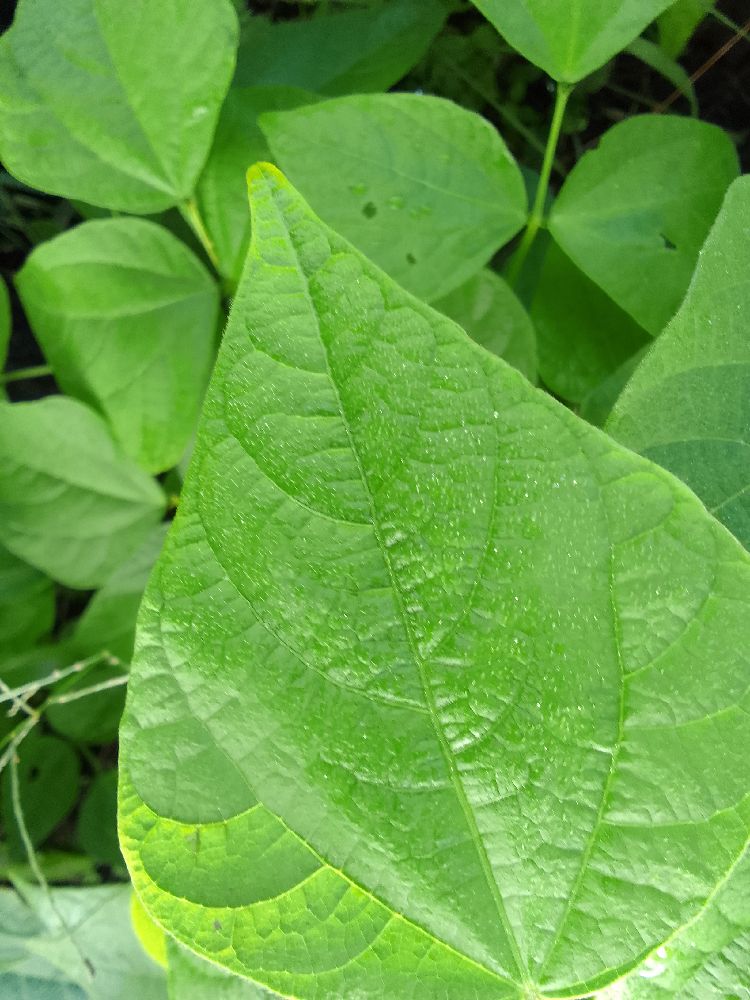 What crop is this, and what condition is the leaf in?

common bean, healthy
